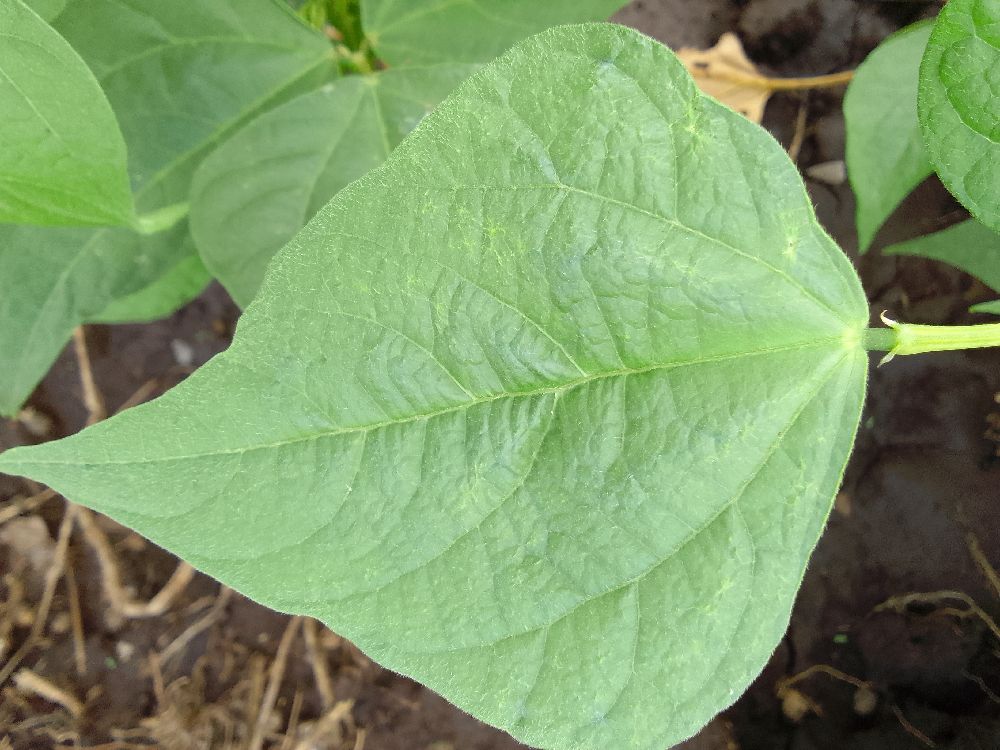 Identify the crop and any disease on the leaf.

common bean, healthy
